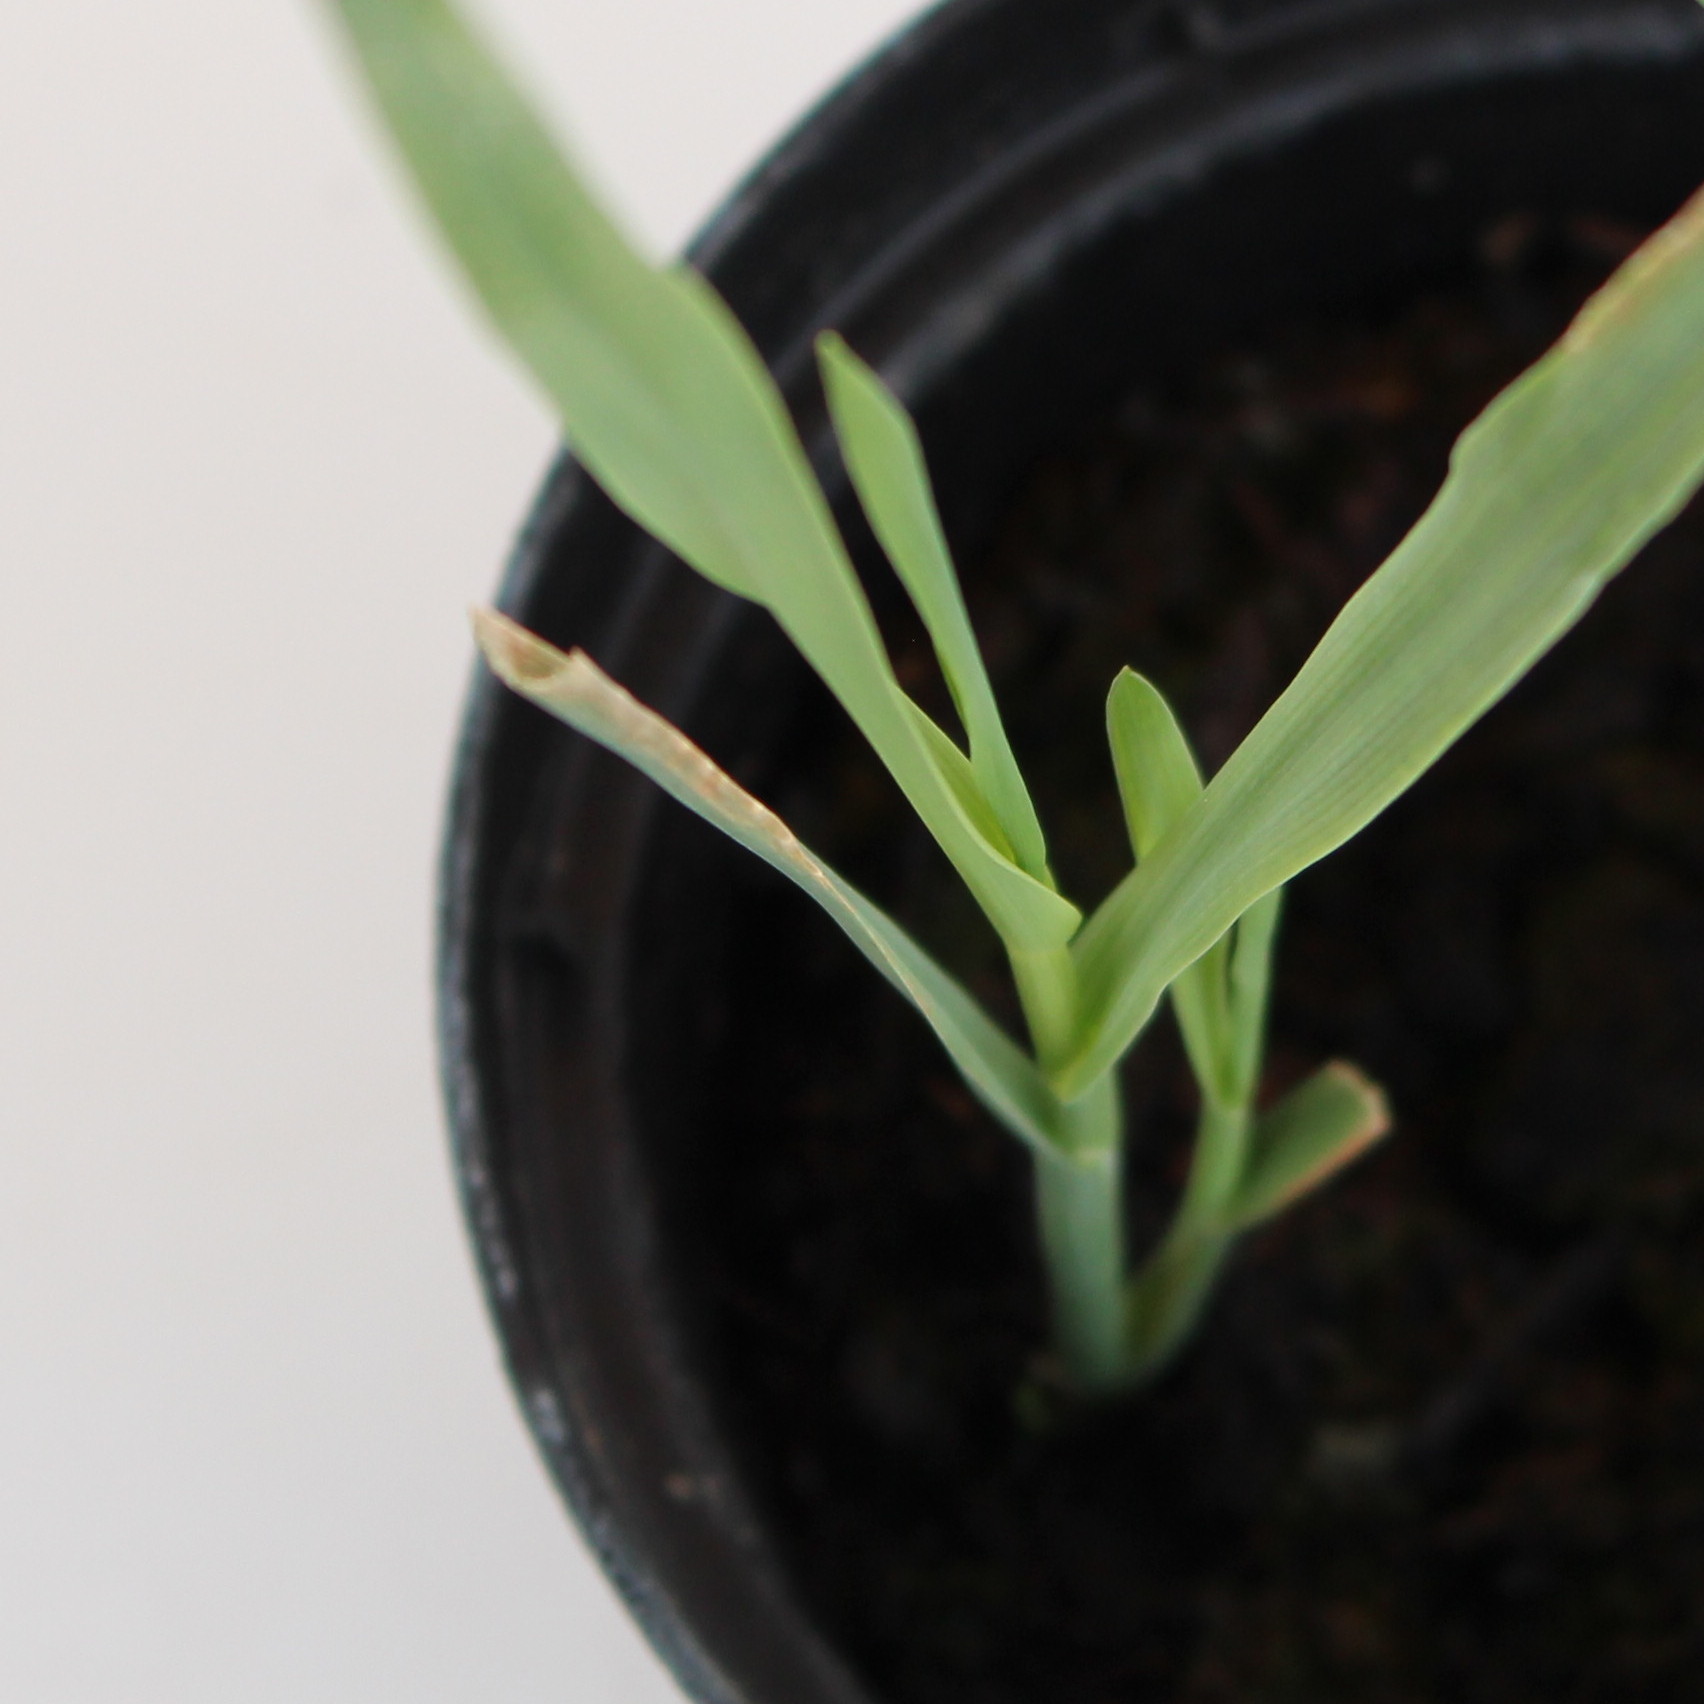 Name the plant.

Avena sterilis
